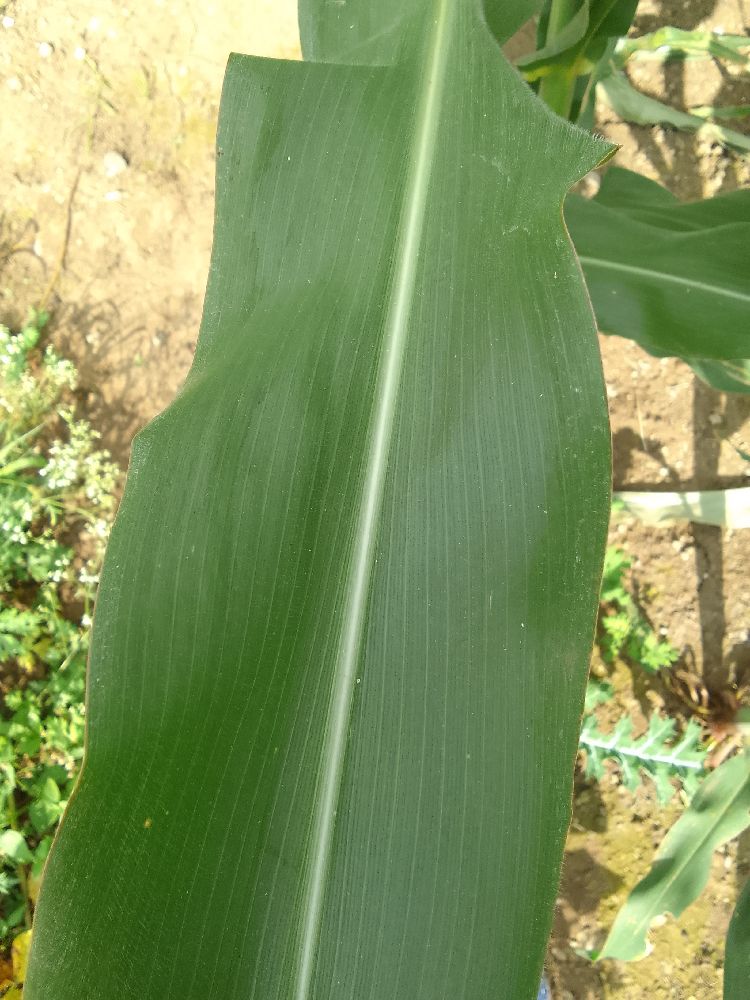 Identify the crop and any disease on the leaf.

maize, healthy
